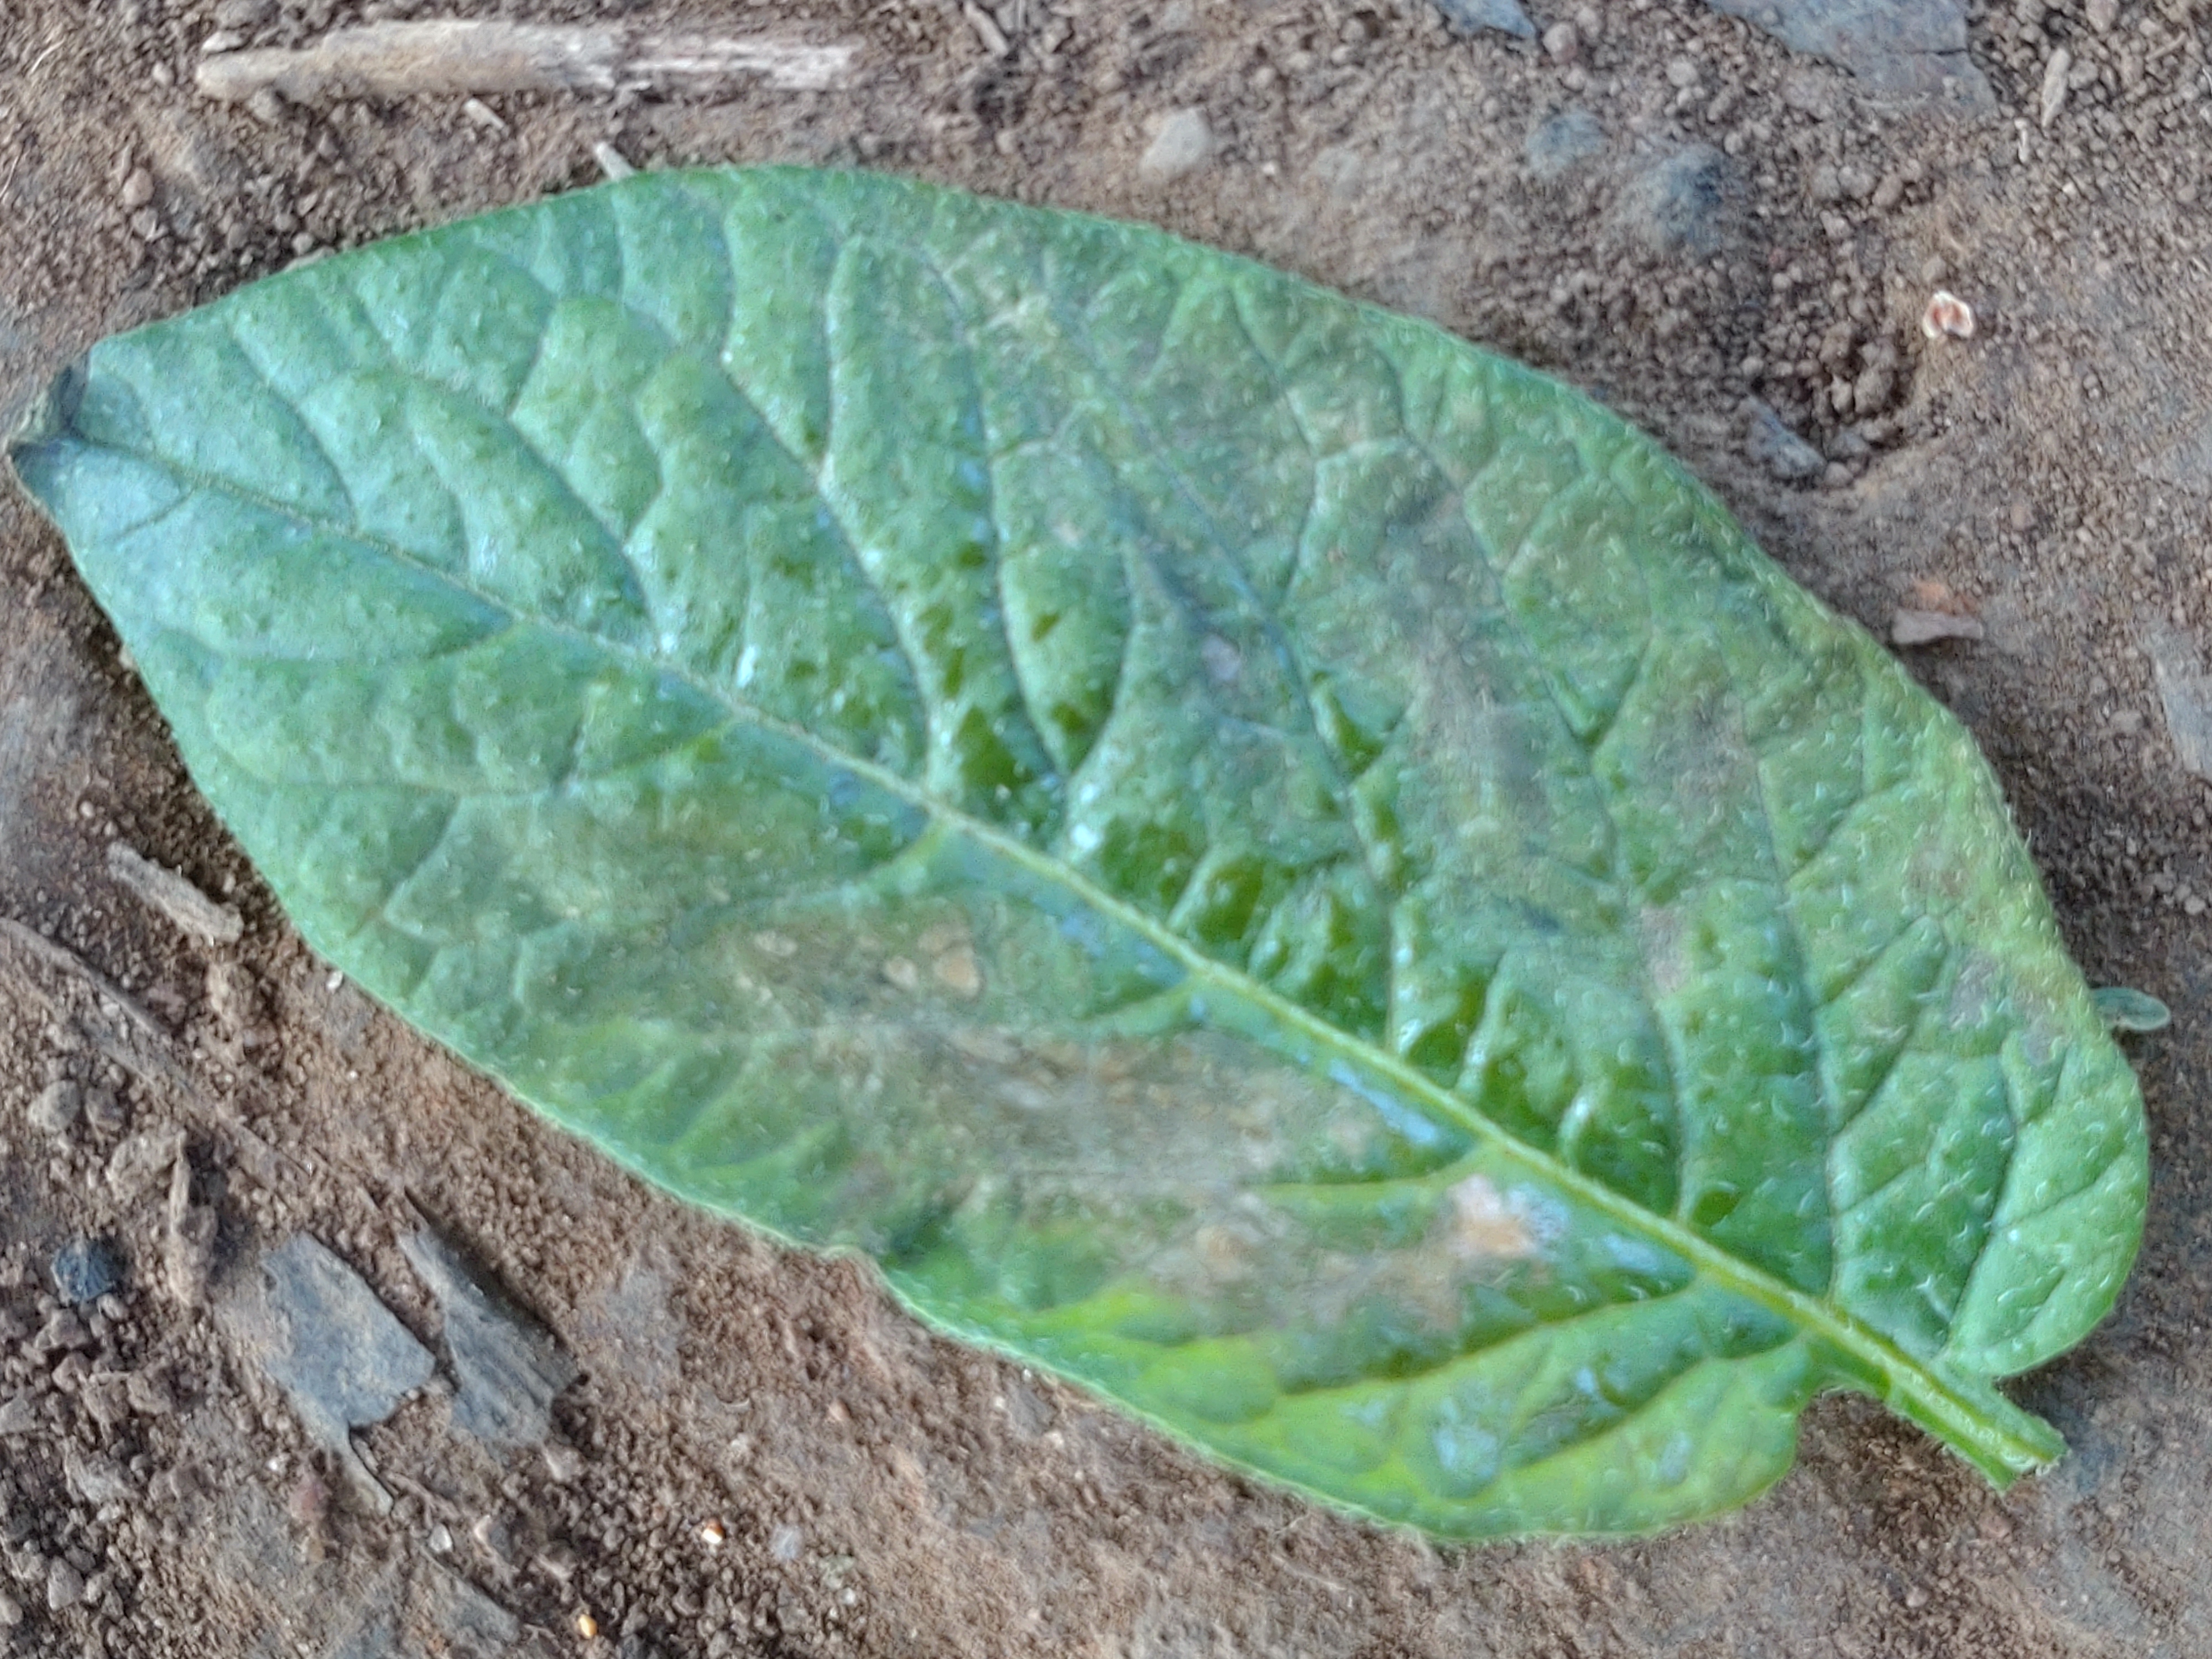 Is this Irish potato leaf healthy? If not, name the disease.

early blight
